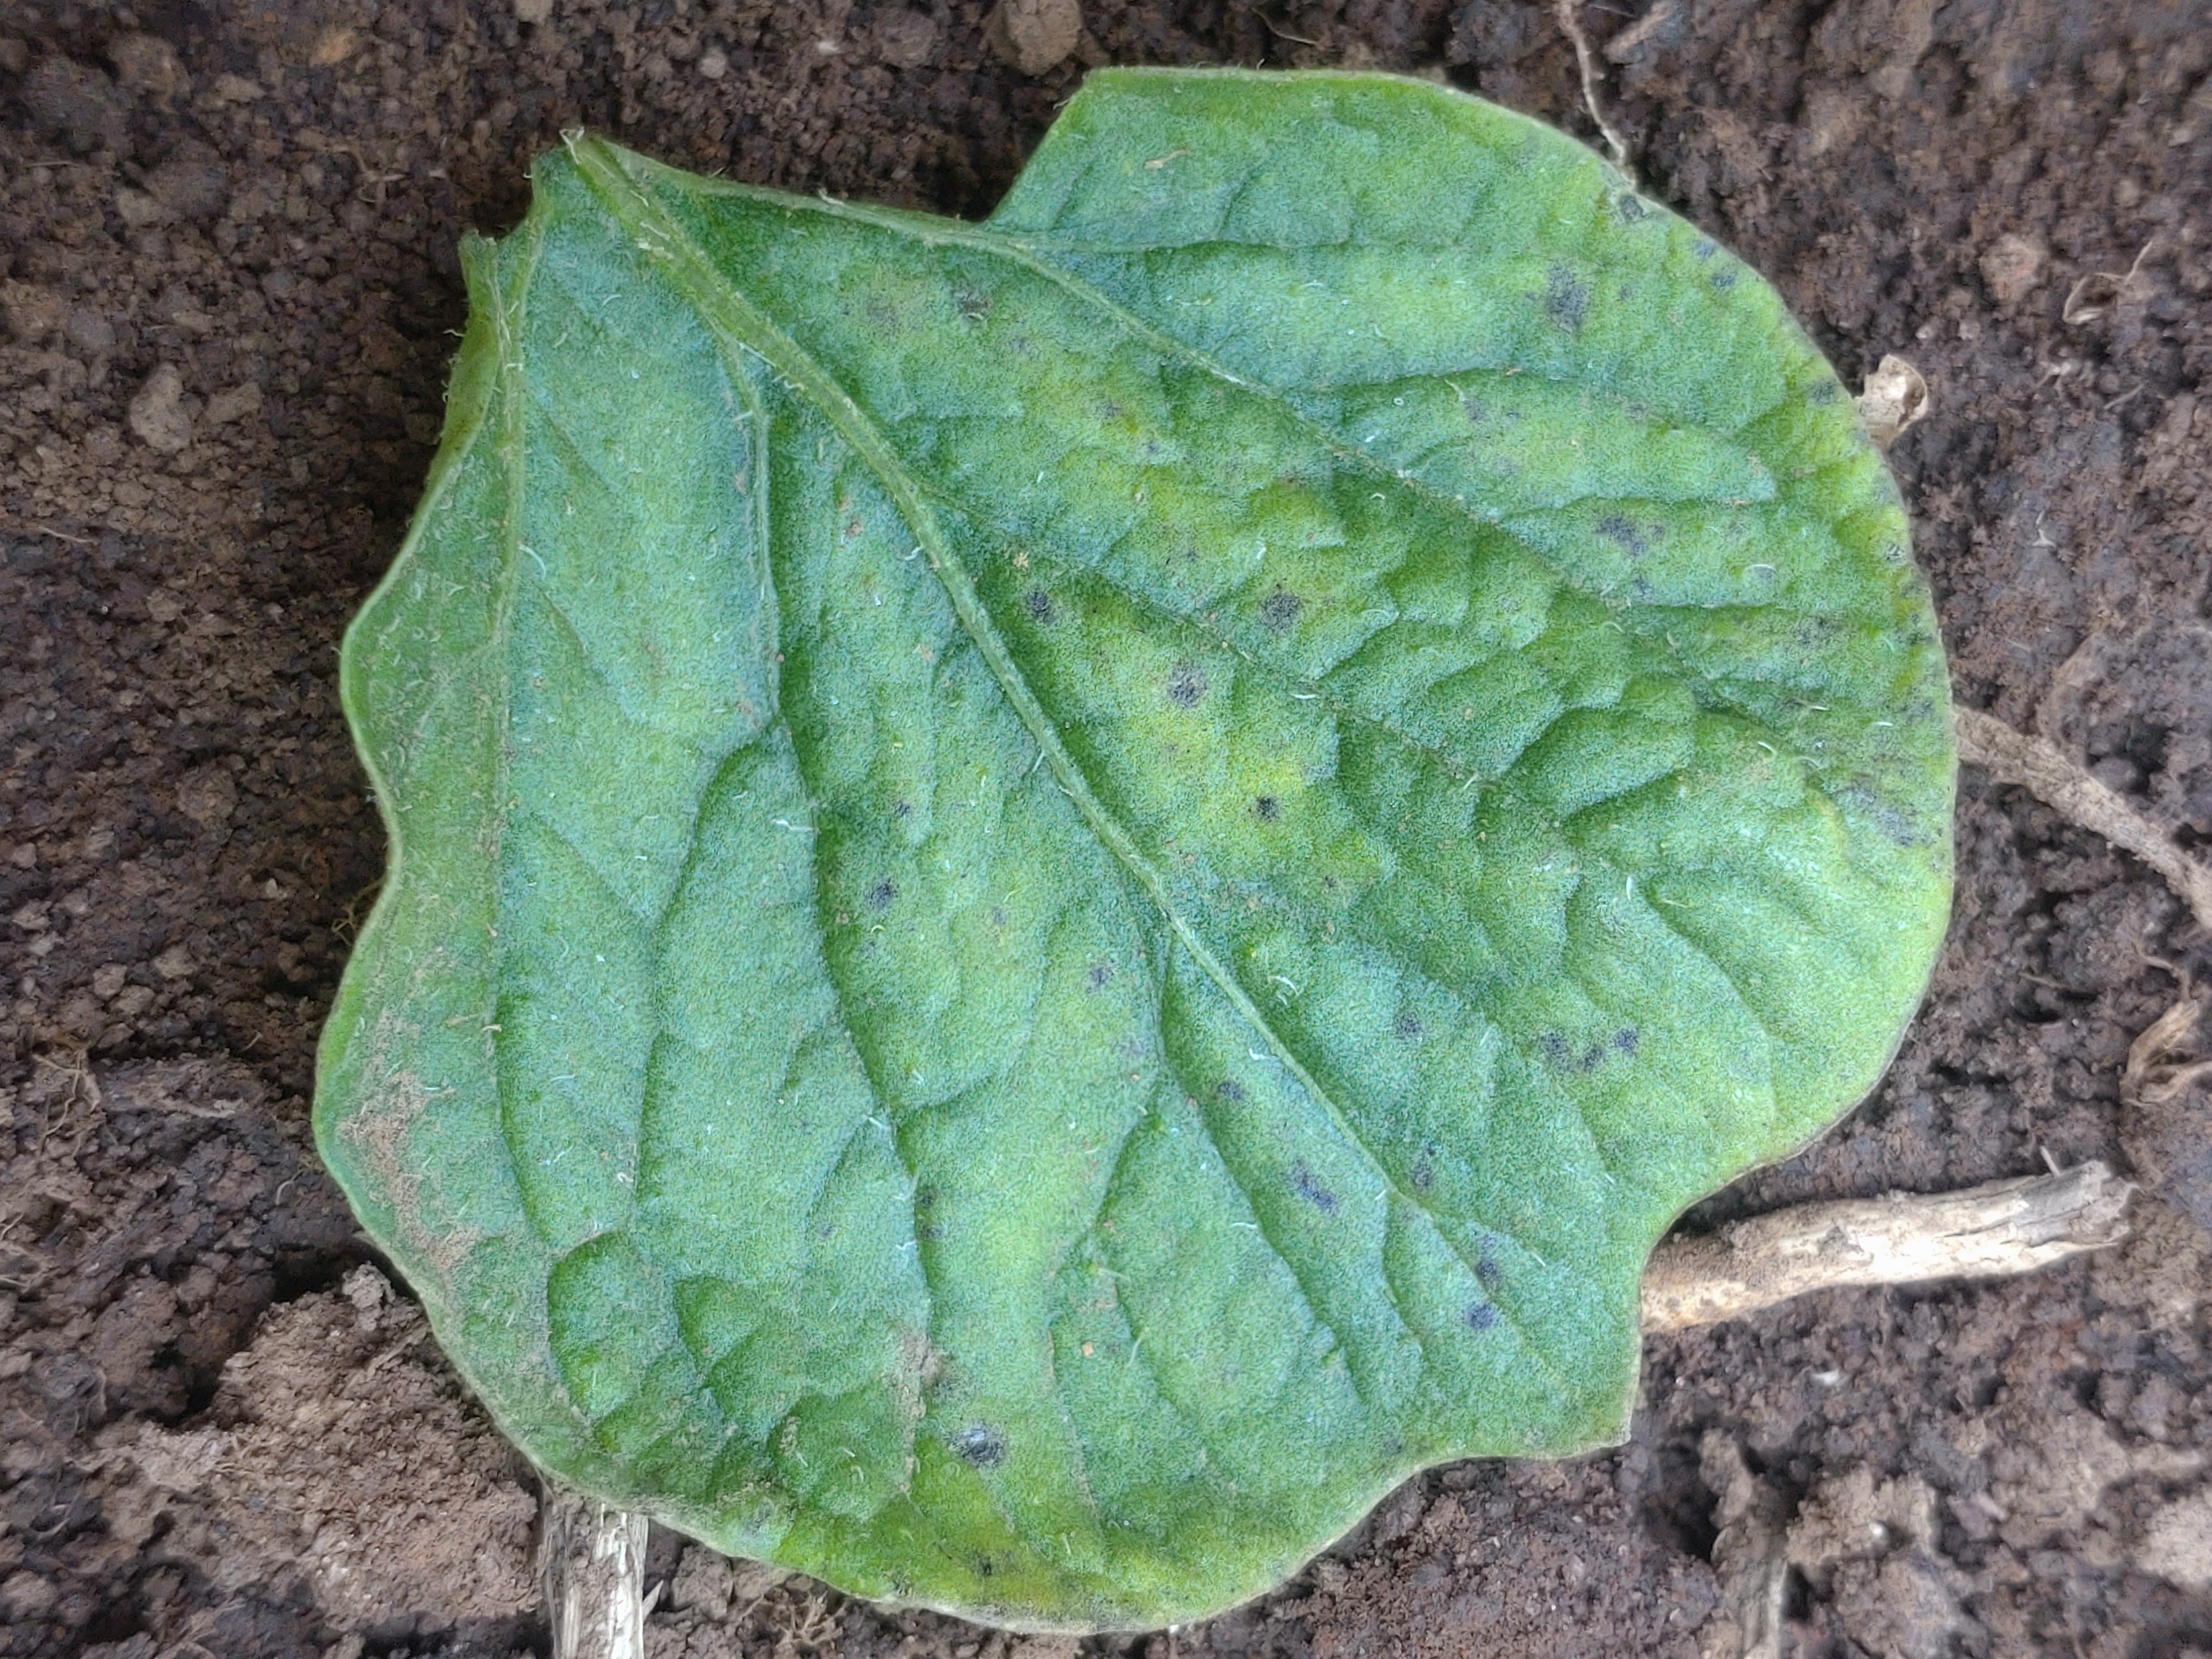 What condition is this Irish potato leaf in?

late blight
